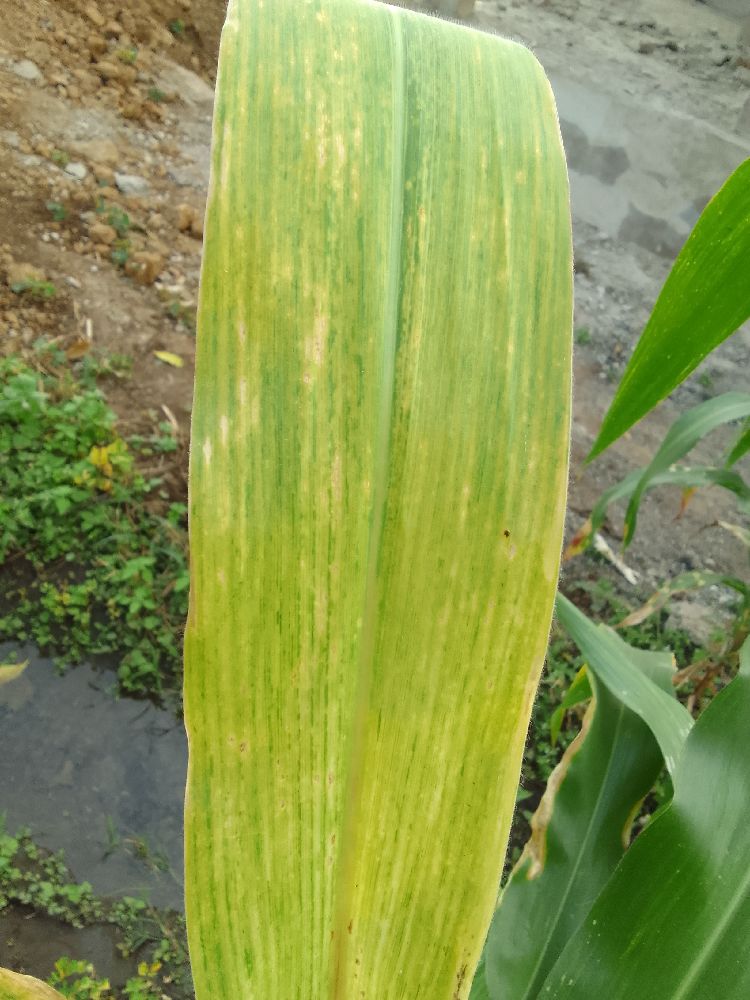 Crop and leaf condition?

maize, maize lethal necrosis
